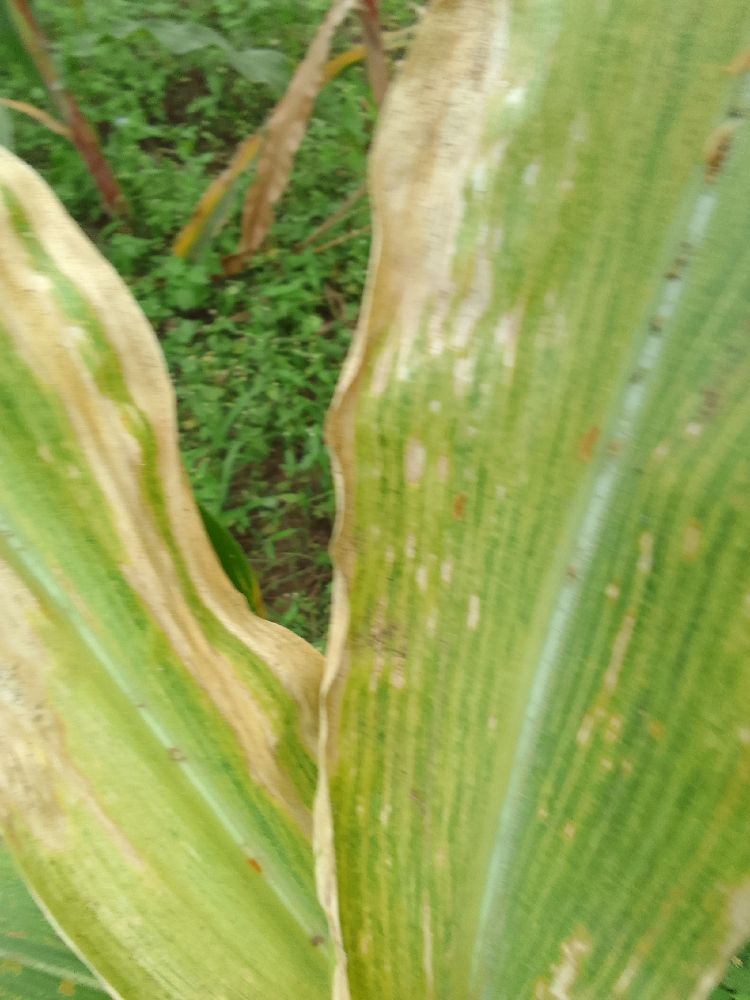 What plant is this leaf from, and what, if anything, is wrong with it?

maize, maize lethal necrosis
